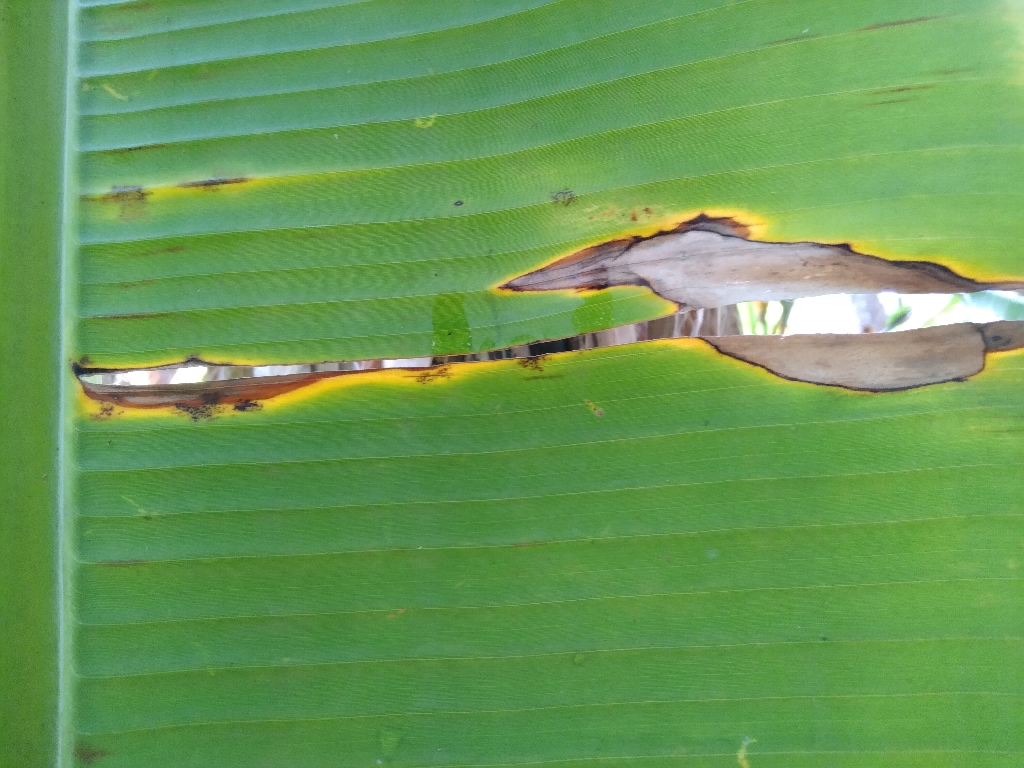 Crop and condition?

banana, black sigatoka
